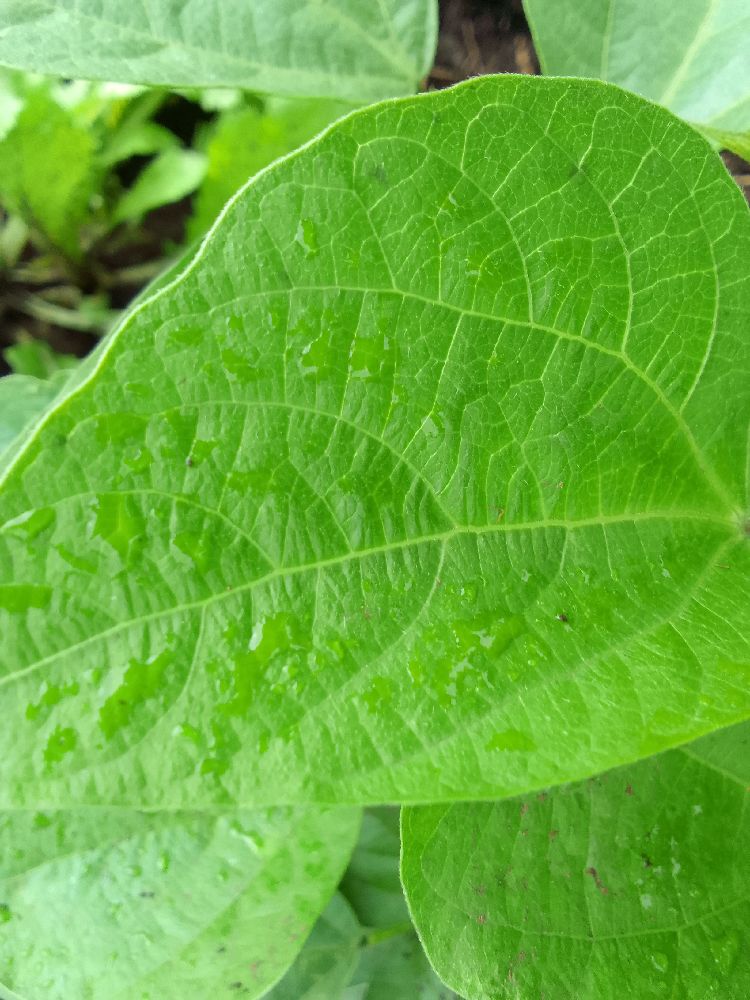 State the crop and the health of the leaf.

common bean, healthy
